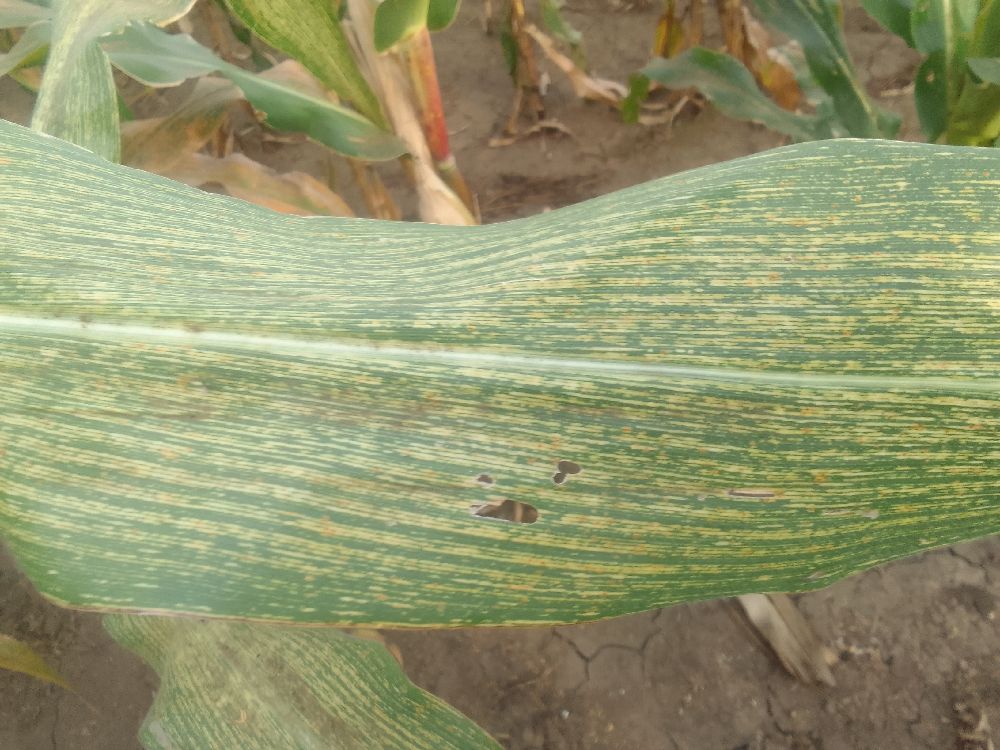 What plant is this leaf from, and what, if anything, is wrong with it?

maize, maize streak virus
